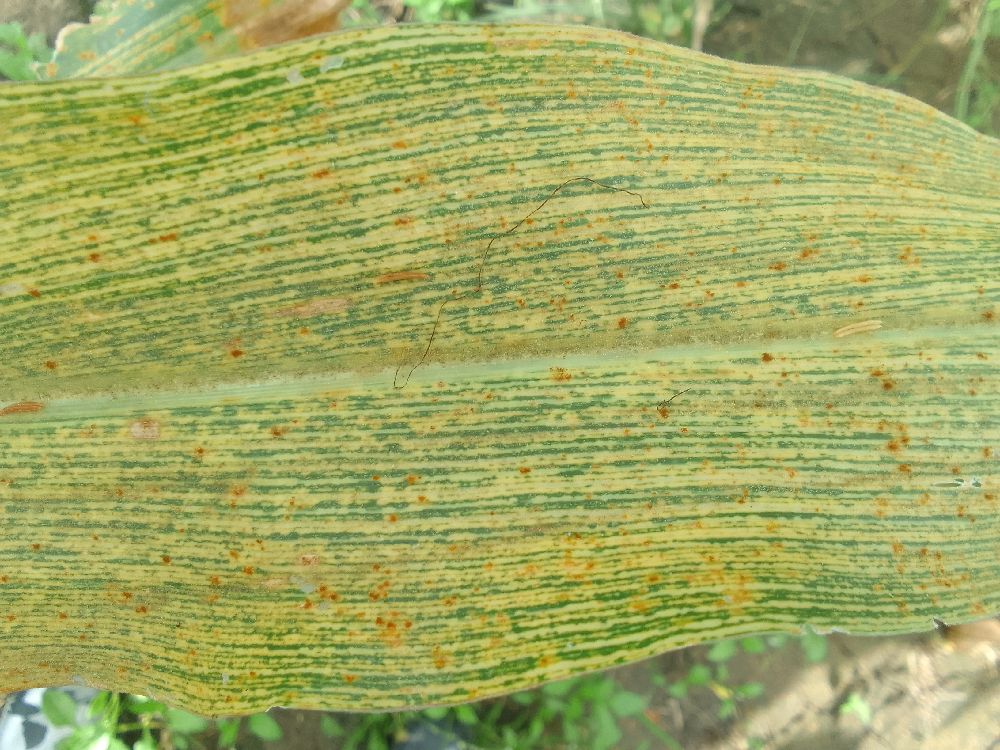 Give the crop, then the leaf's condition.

maize, maize streak virus
